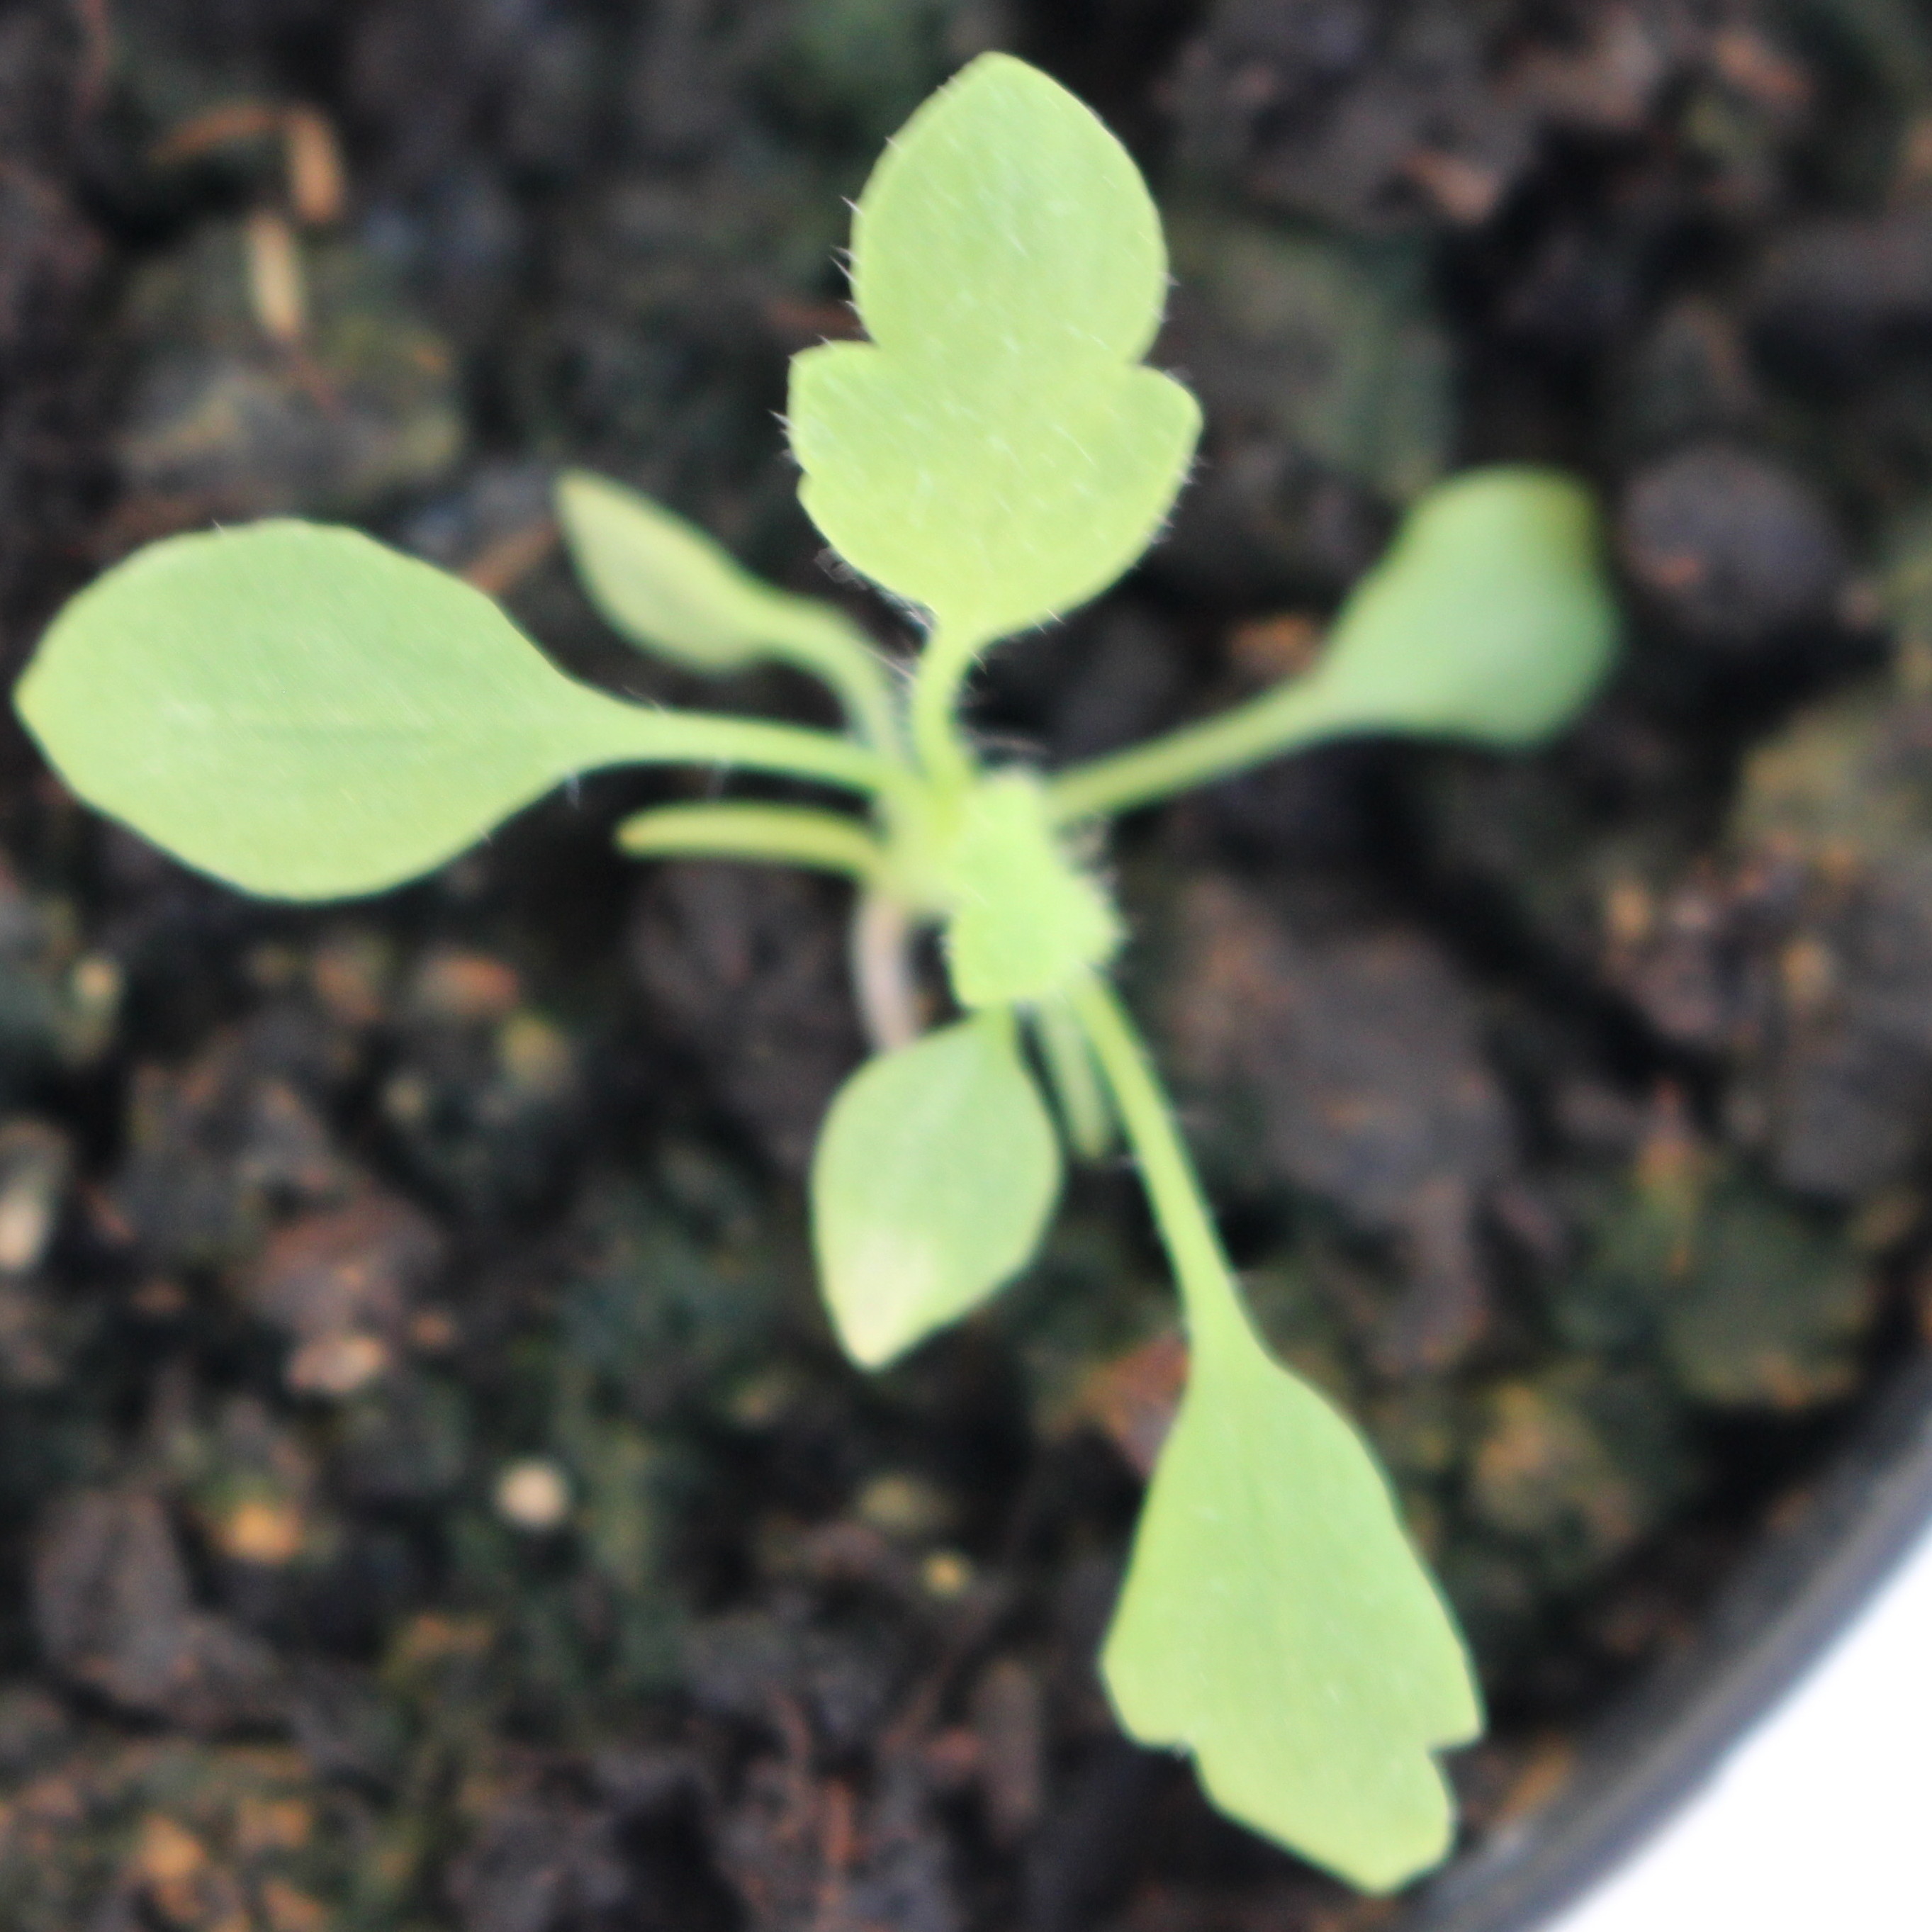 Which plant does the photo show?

Papaver rhoeas
